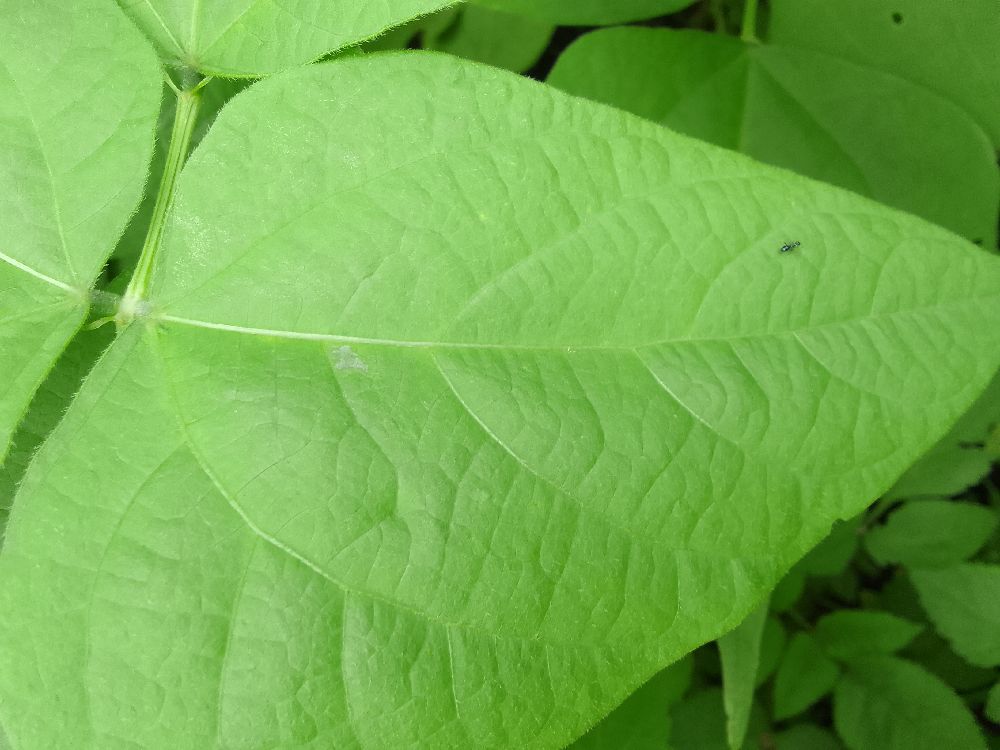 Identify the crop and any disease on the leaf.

common bean, healthy
